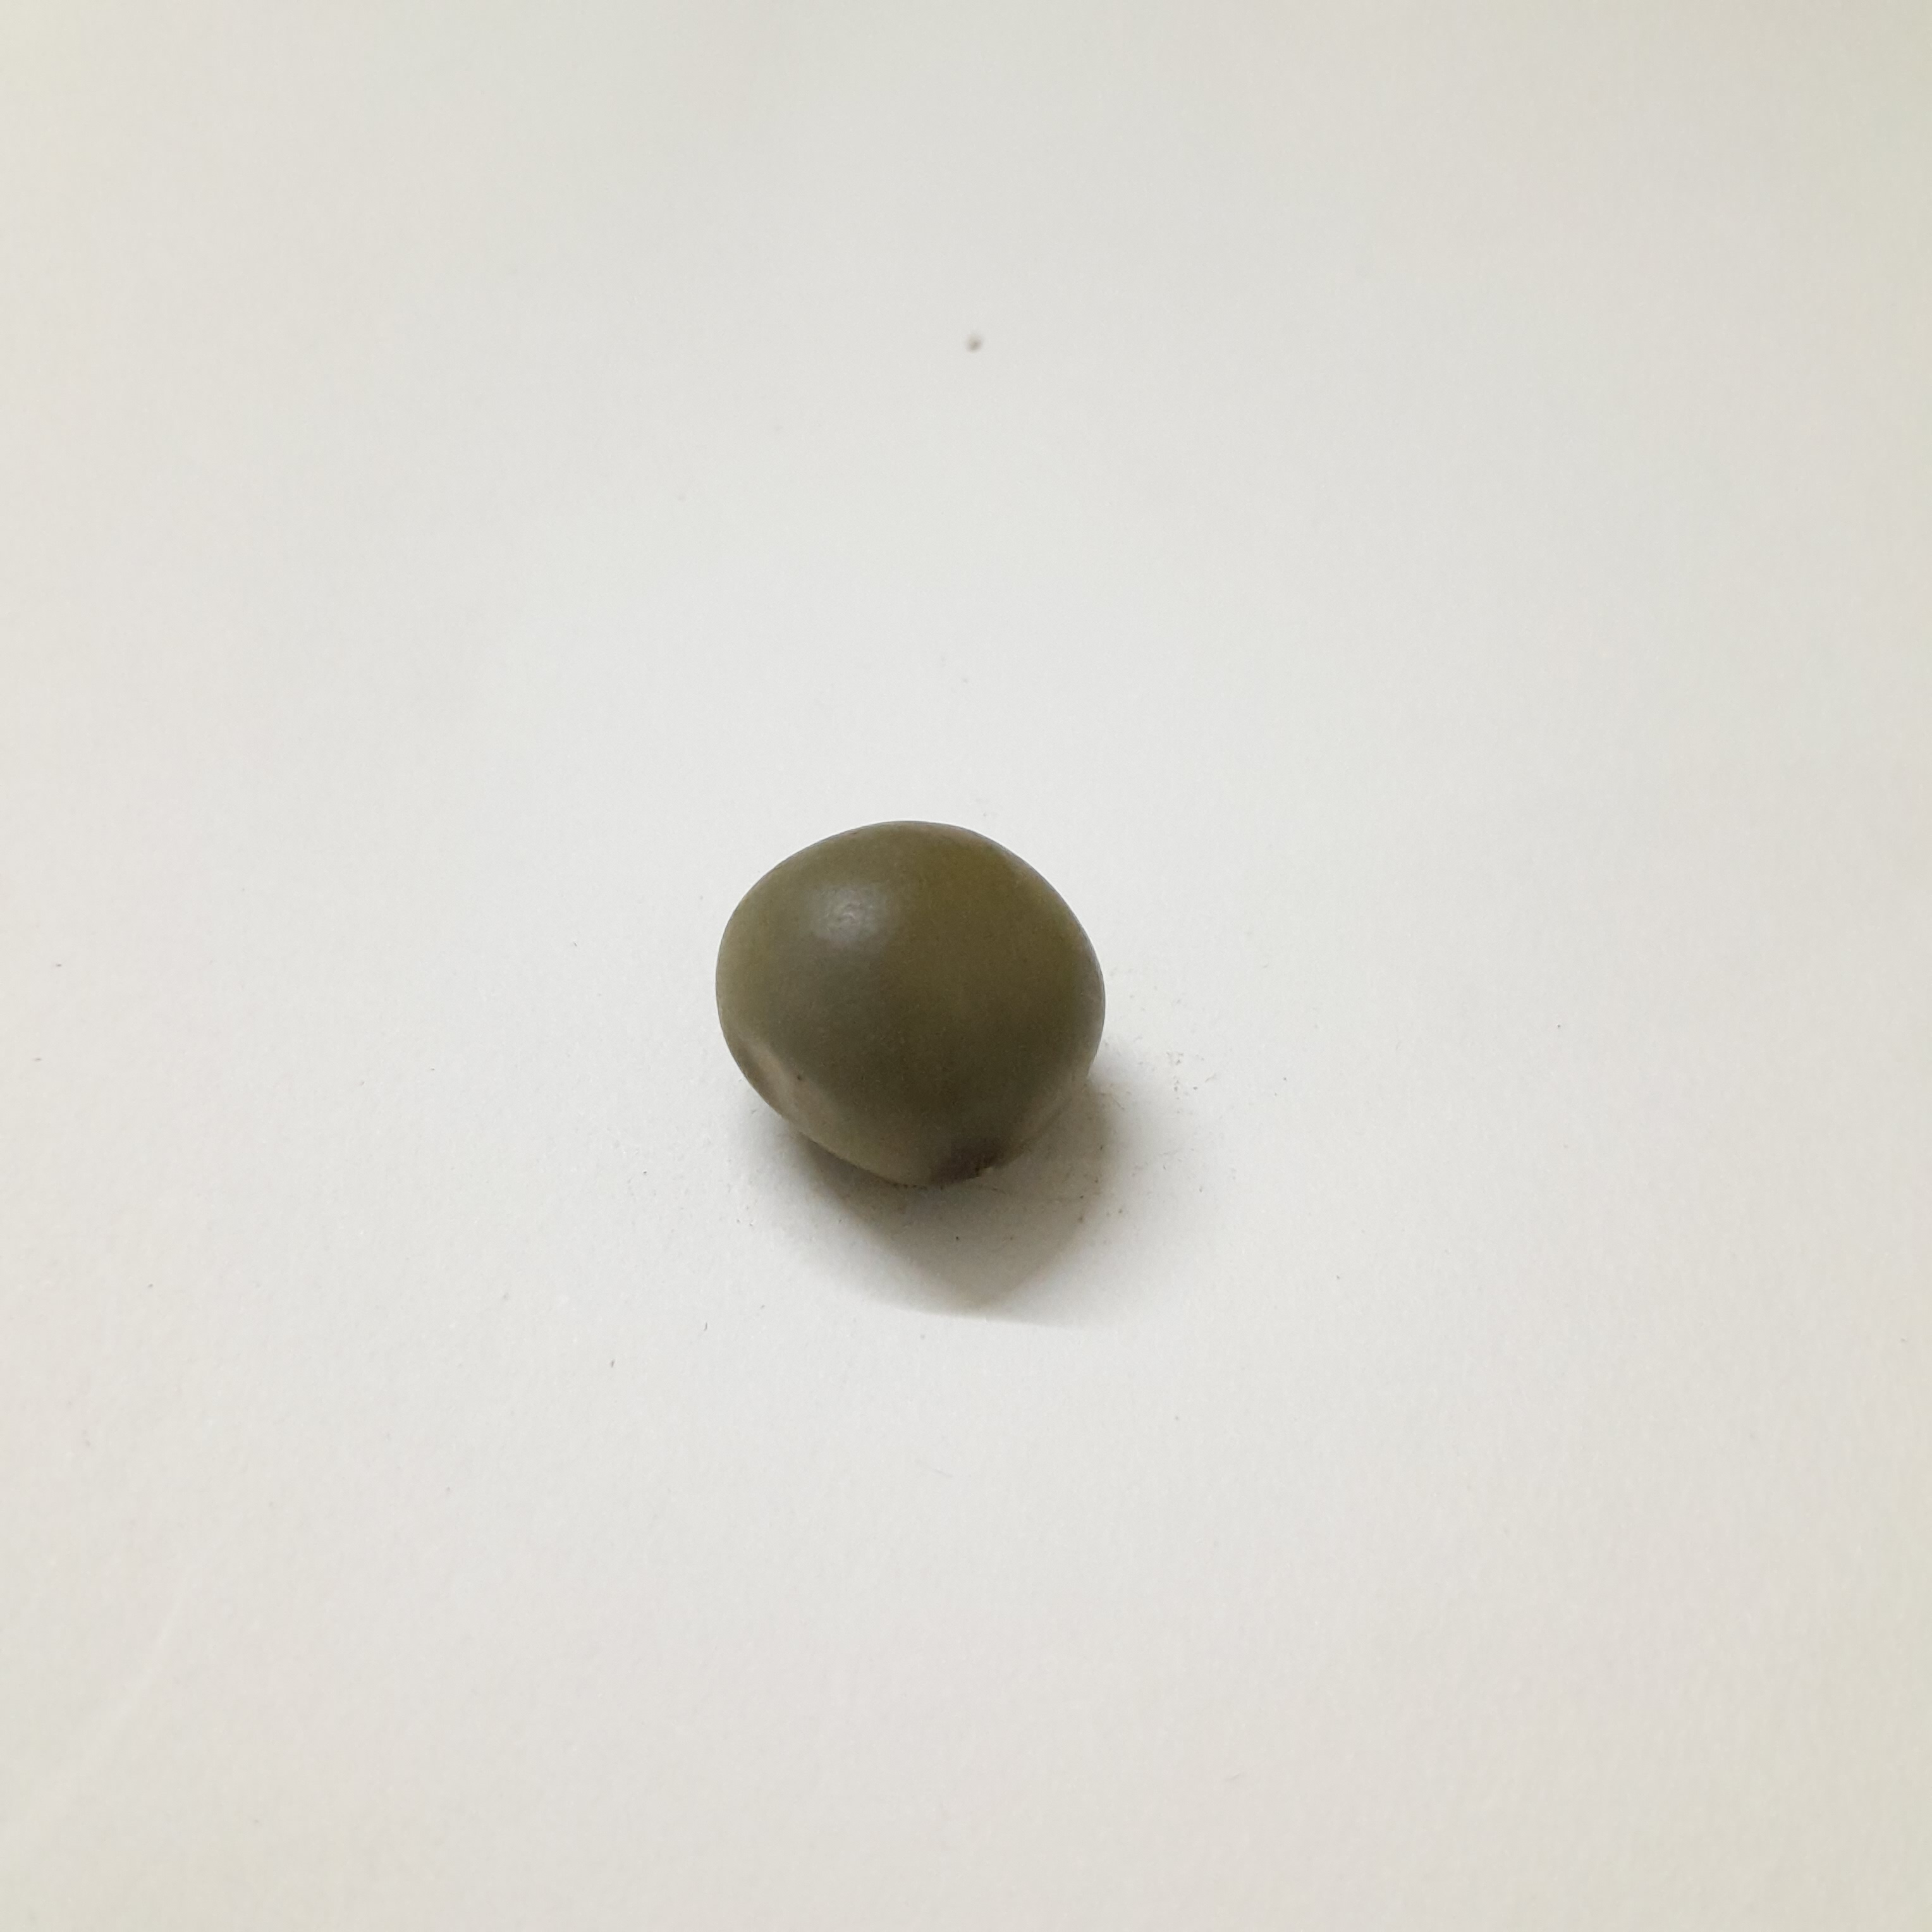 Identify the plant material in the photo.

sagargota
